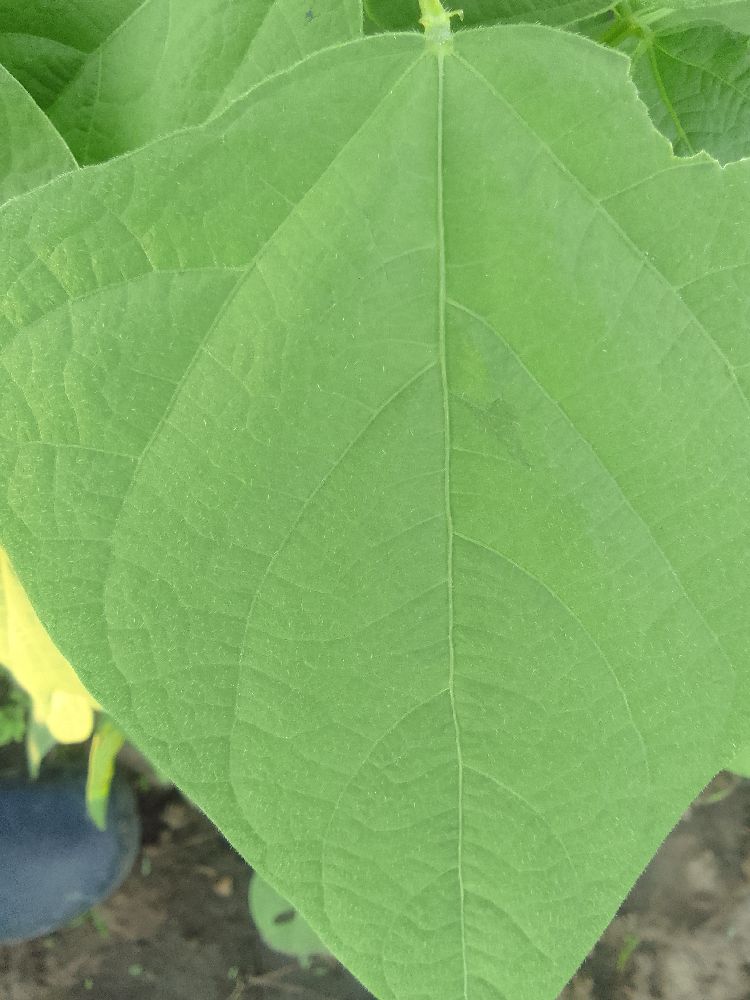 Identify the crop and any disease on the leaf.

common bean, healthy
